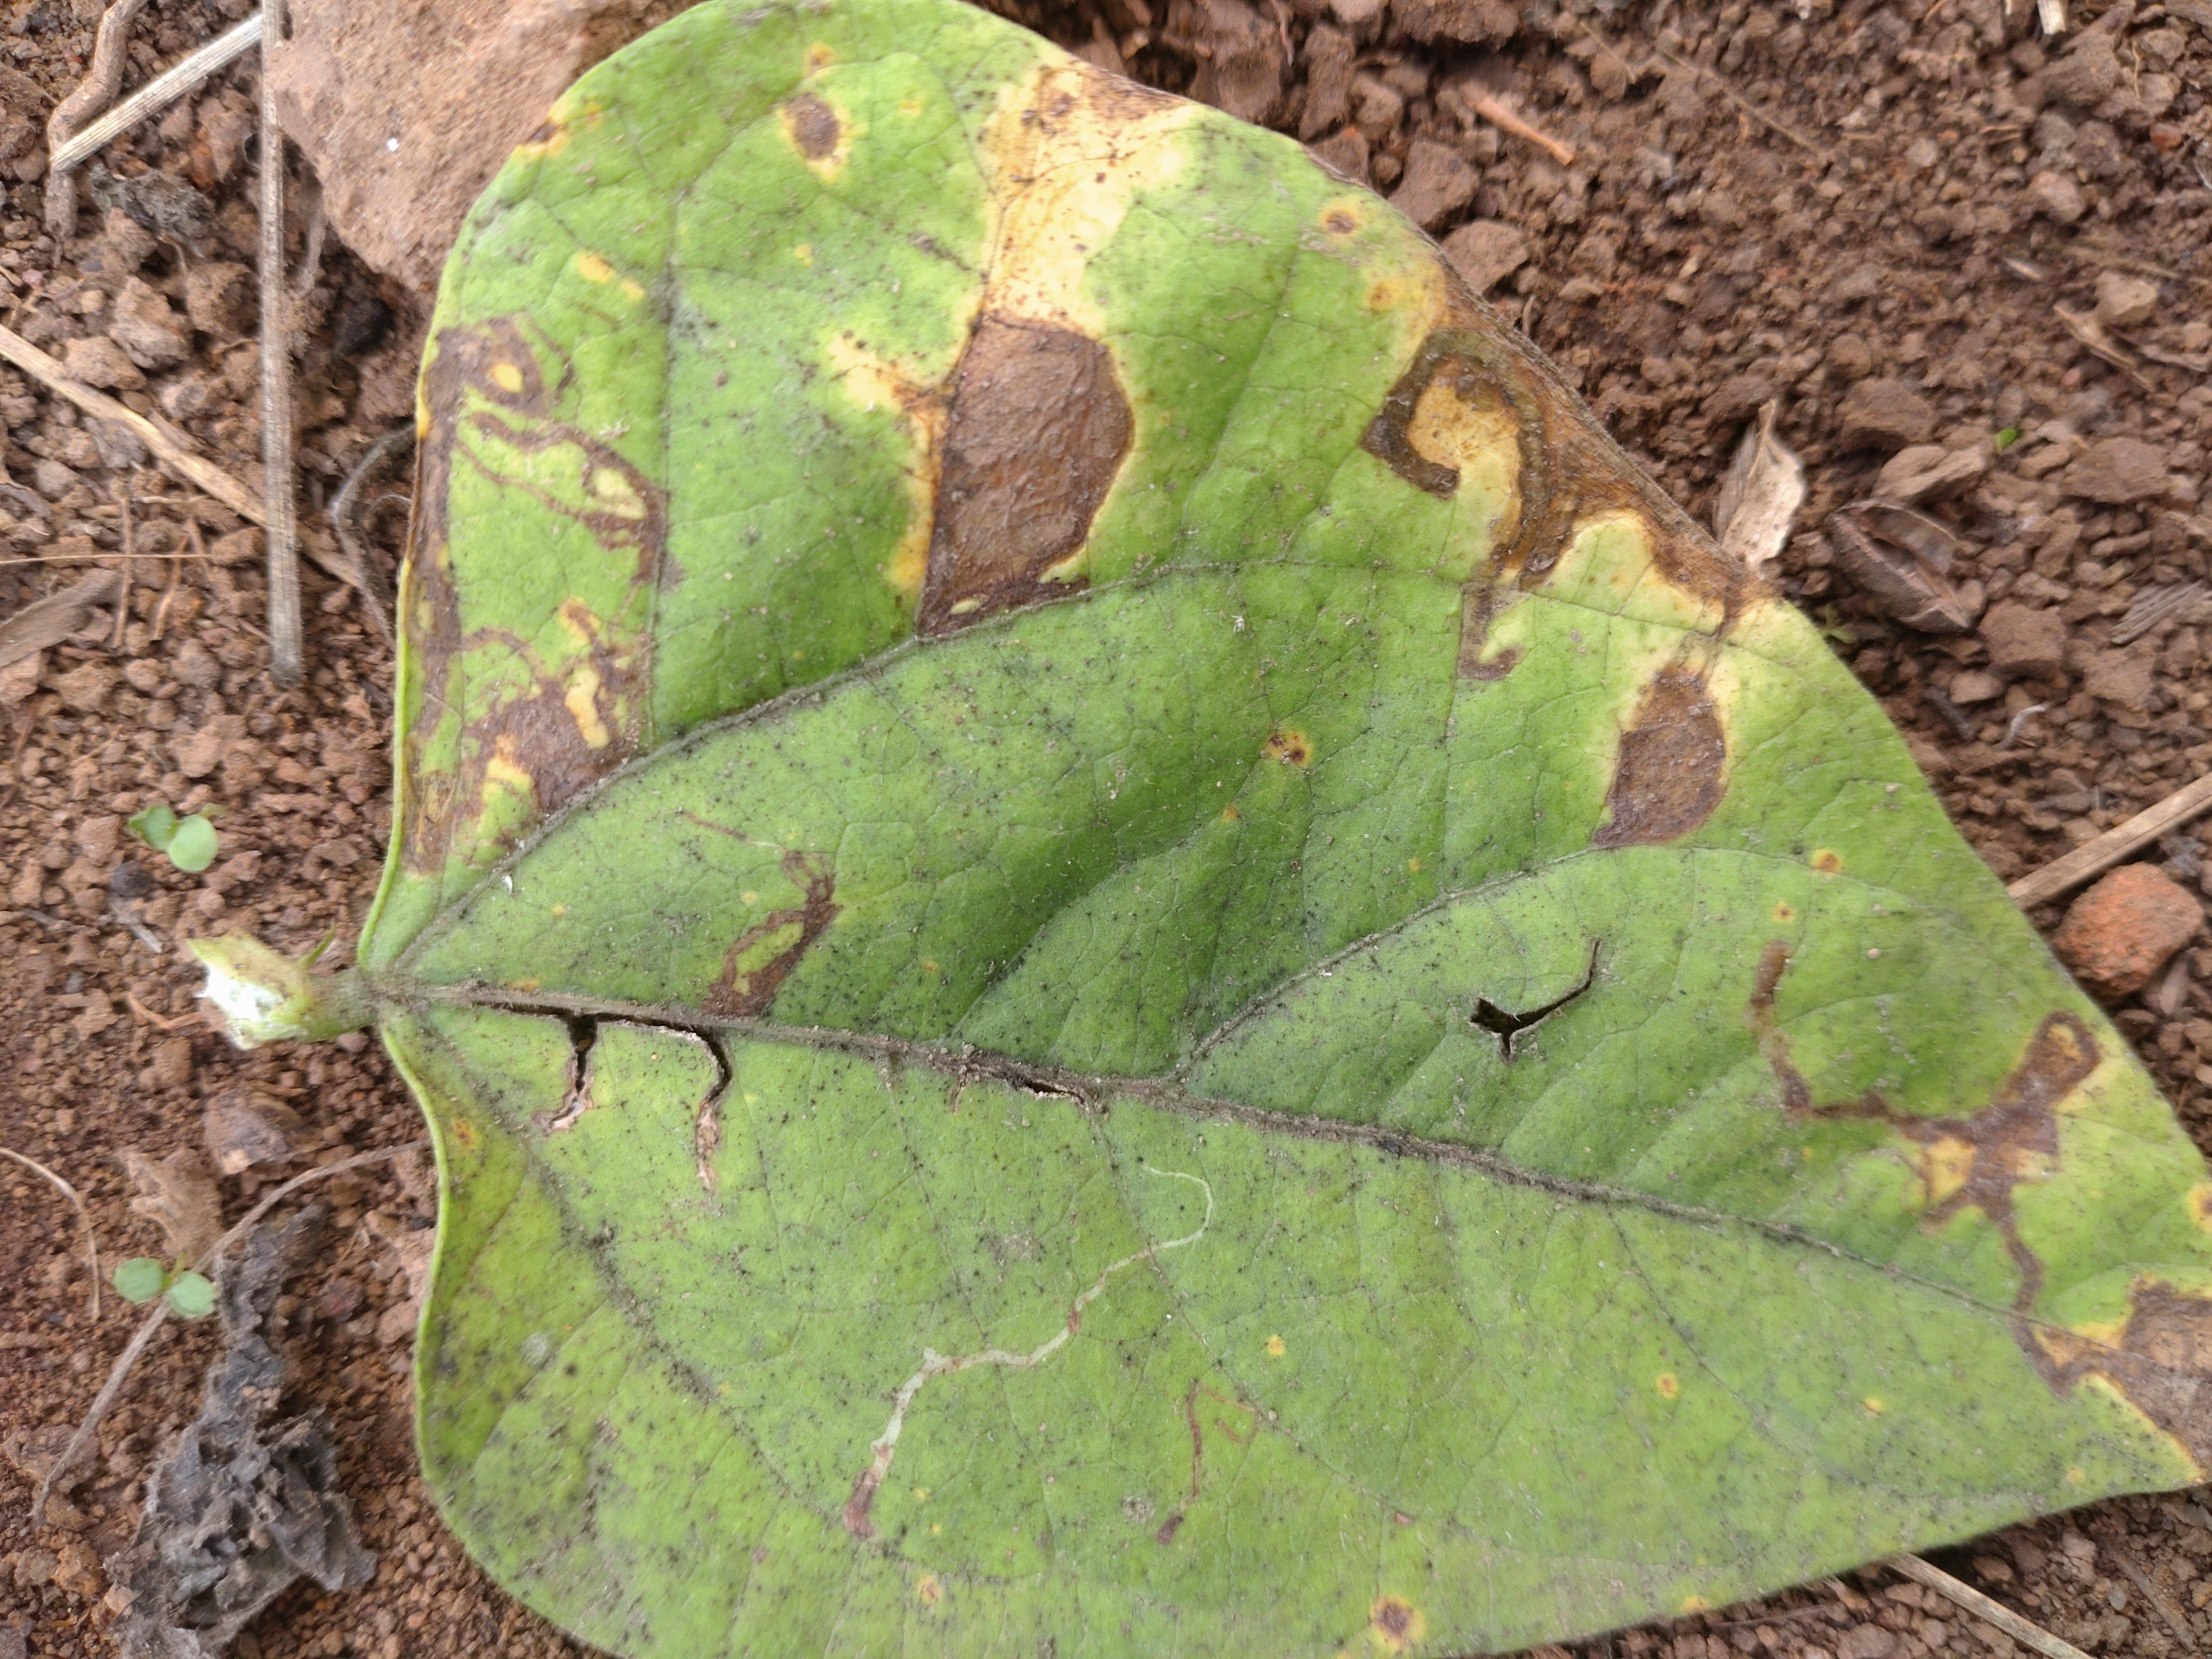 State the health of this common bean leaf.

anthracnose
